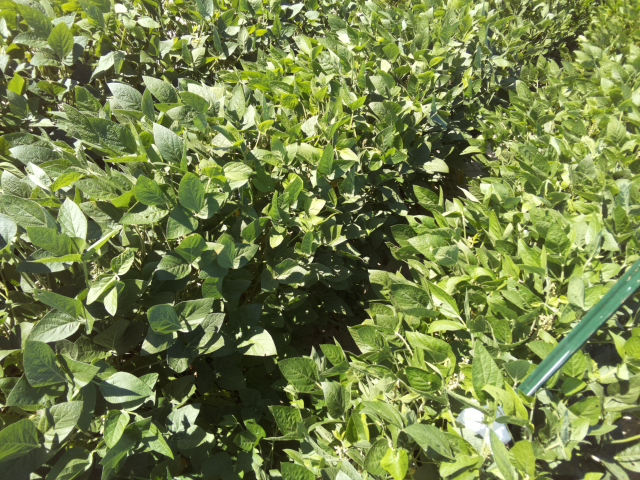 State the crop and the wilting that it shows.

soybean, slight leaflet or petiole turgor loss in upper canopy
